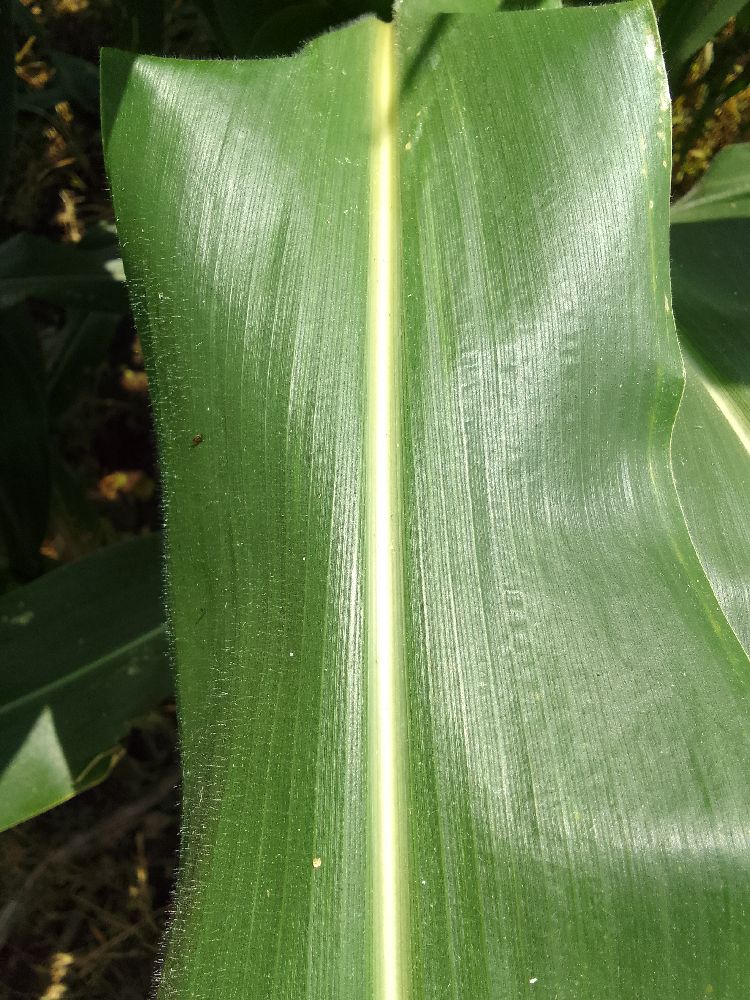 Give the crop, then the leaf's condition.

maize, healthy
